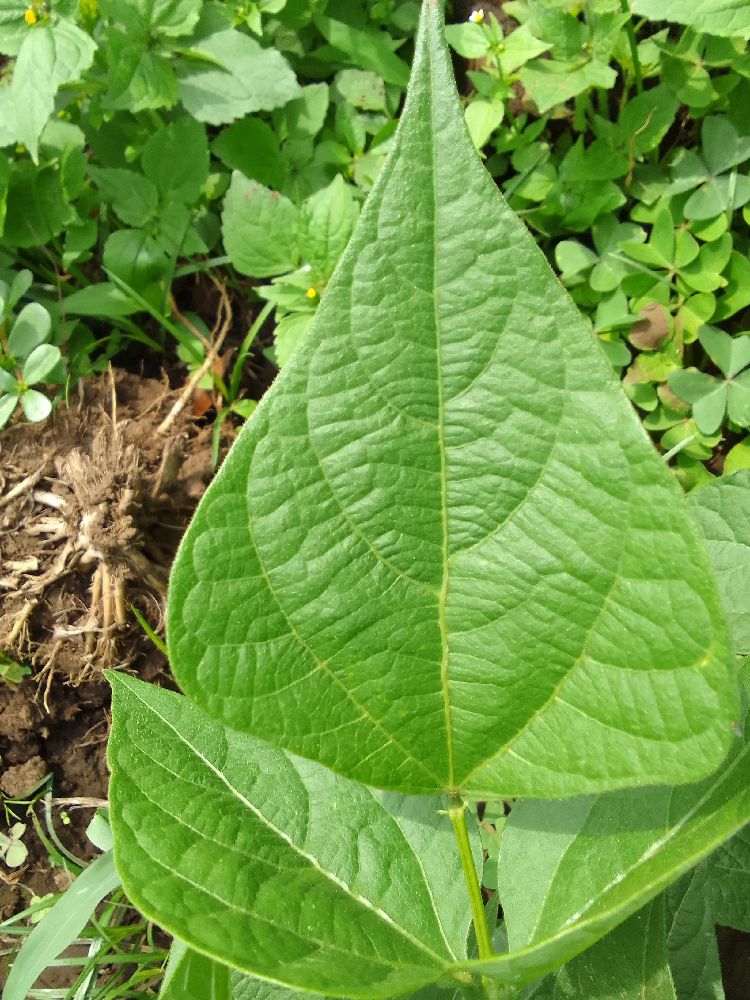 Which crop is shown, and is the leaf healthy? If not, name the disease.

common bean, healthy
